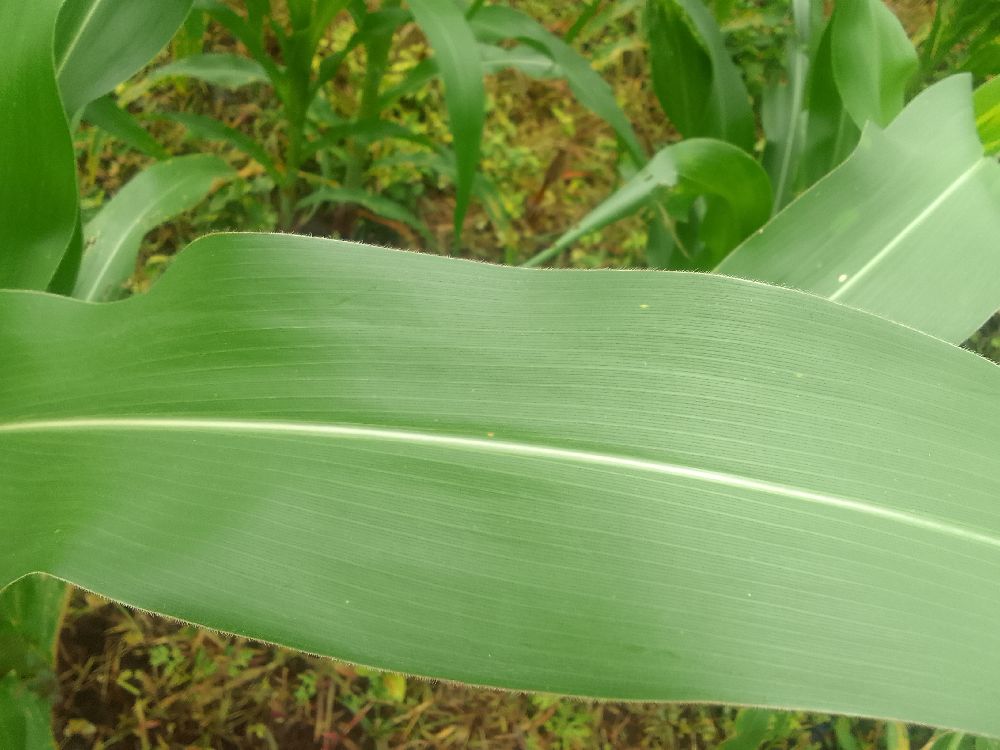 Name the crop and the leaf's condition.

maize, healthy
